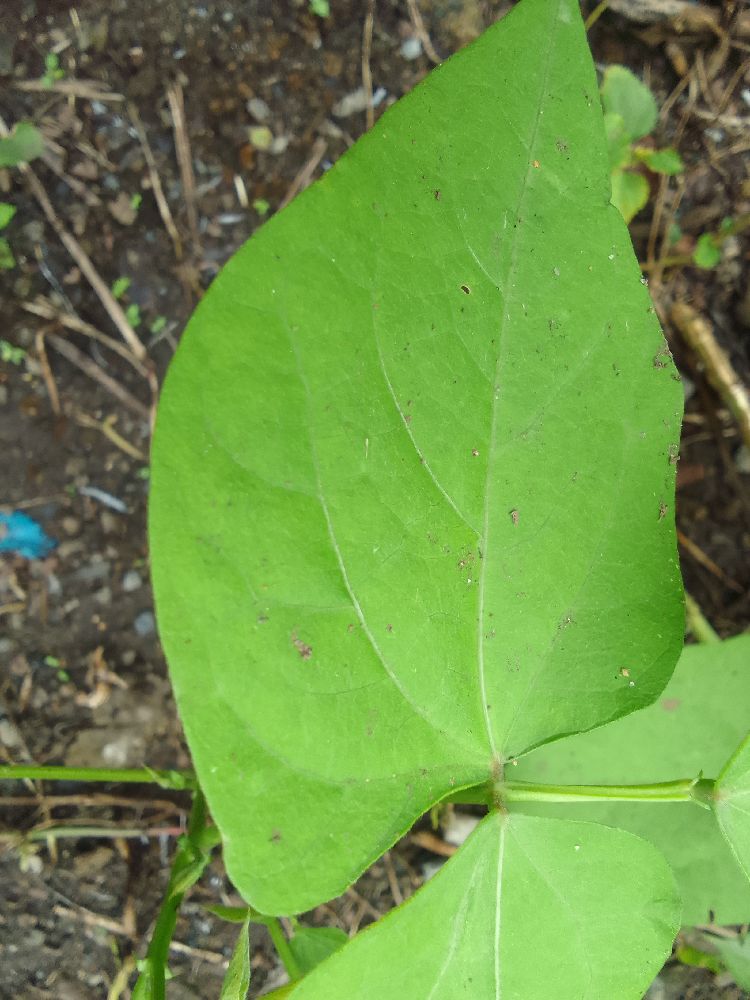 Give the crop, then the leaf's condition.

common bean, healthy
